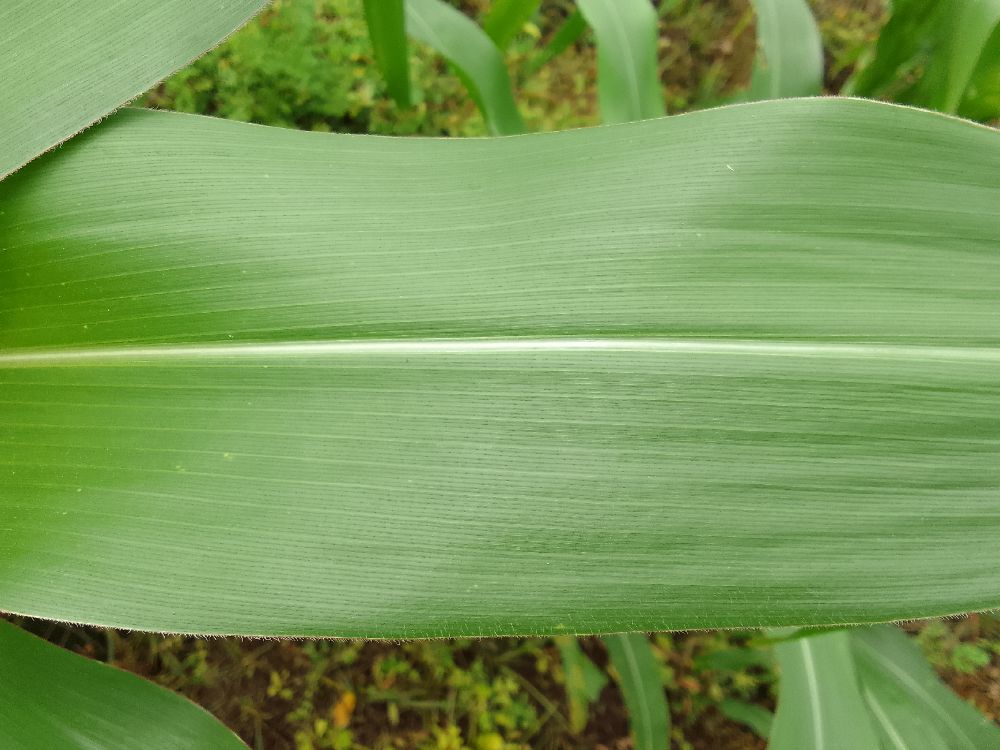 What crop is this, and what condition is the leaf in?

maize, healthy
